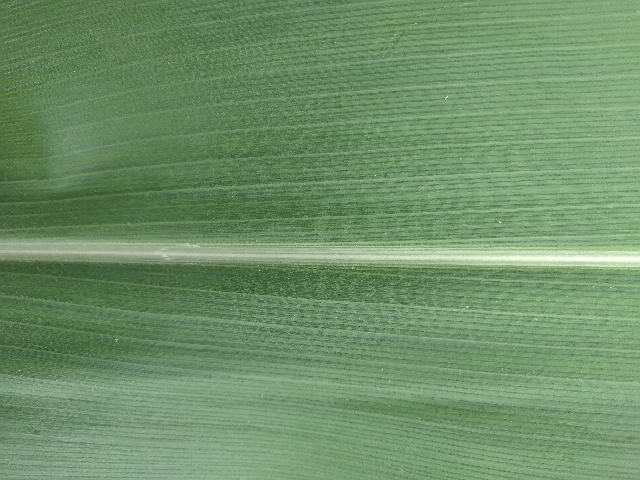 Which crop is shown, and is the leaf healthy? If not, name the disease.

maize, healthy
